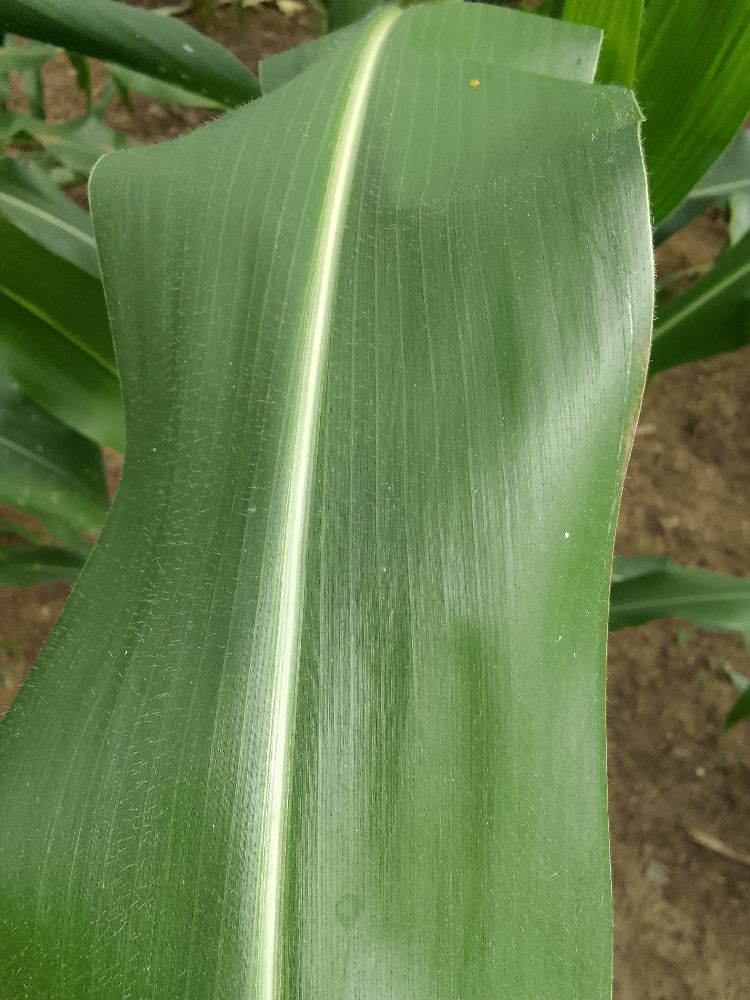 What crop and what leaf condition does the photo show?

maize, healthy
